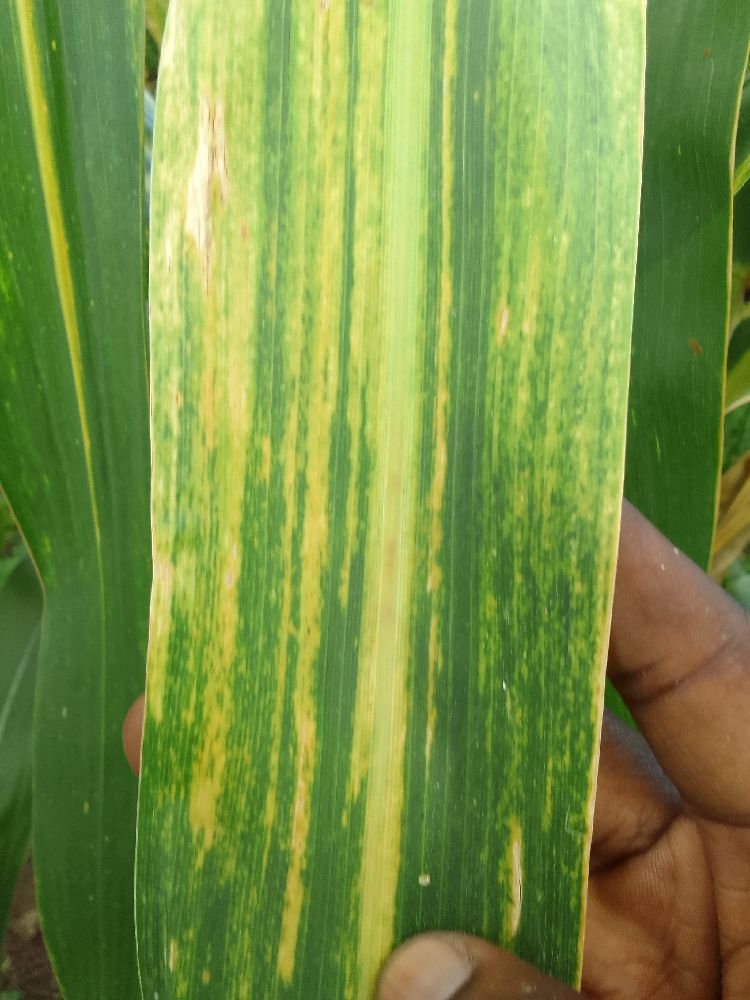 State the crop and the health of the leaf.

maize, maize lethal necrosis
